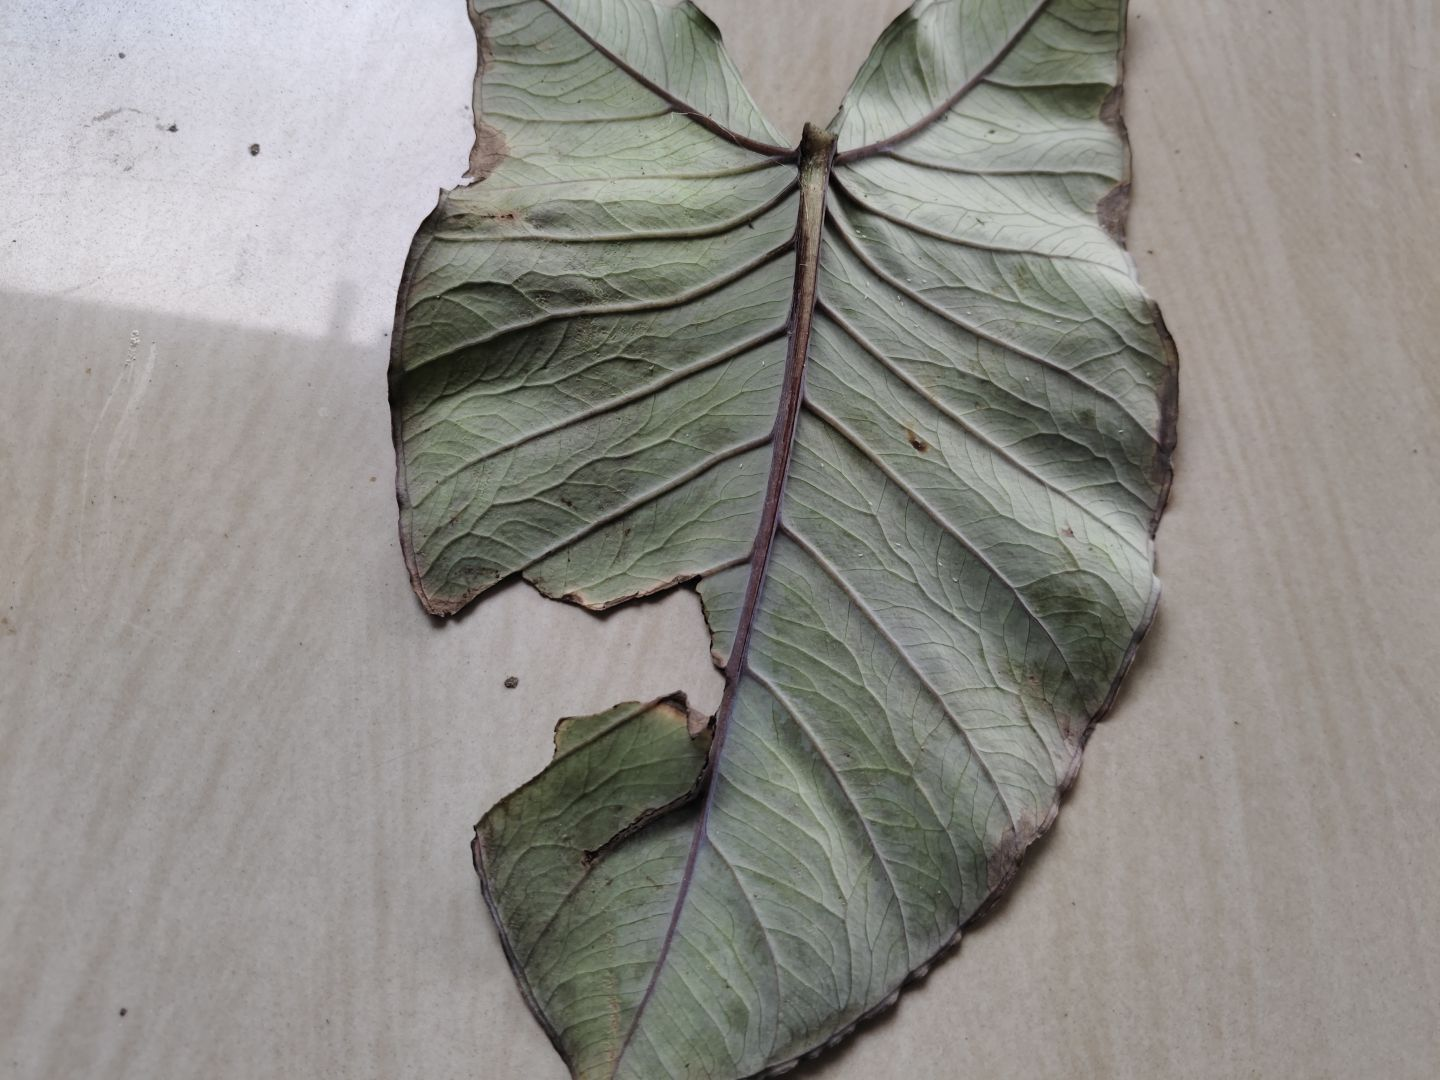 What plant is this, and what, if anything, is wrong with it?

taro, leaf blight
